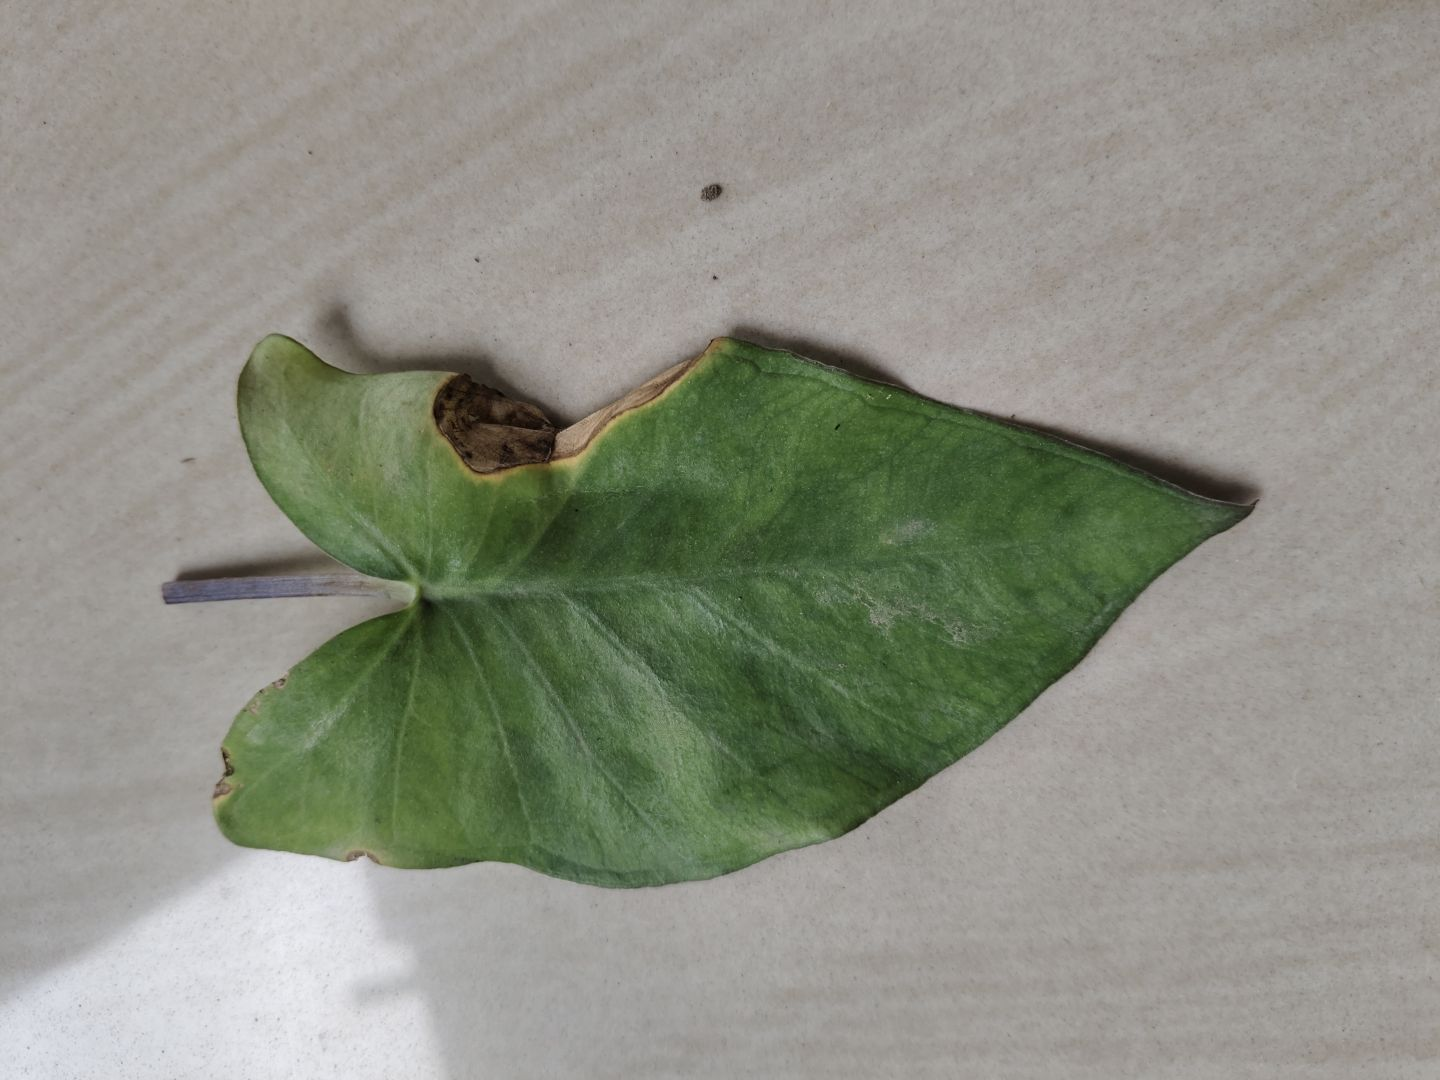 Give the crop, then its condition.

taro, leaf blight
